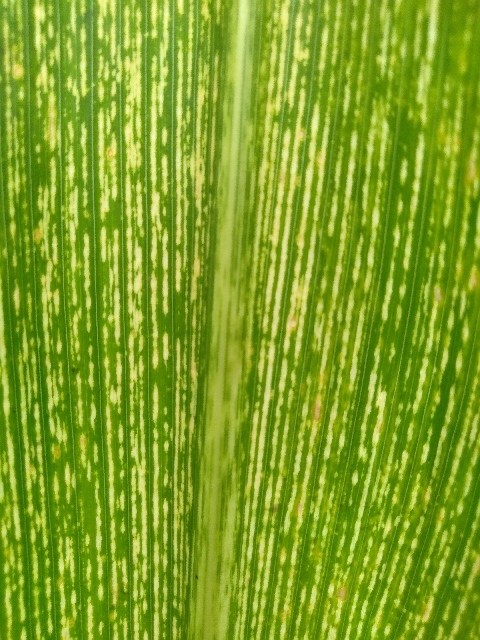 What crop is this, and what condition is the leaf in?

maize, maize streak virus
